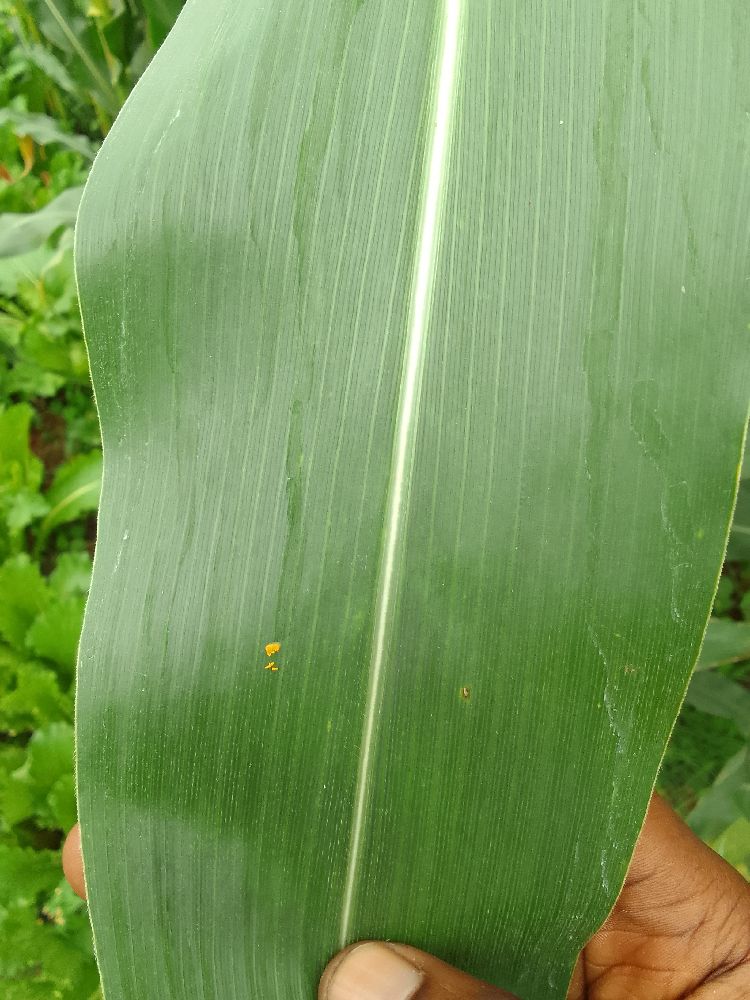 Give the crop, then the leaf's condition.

maize, healthy
